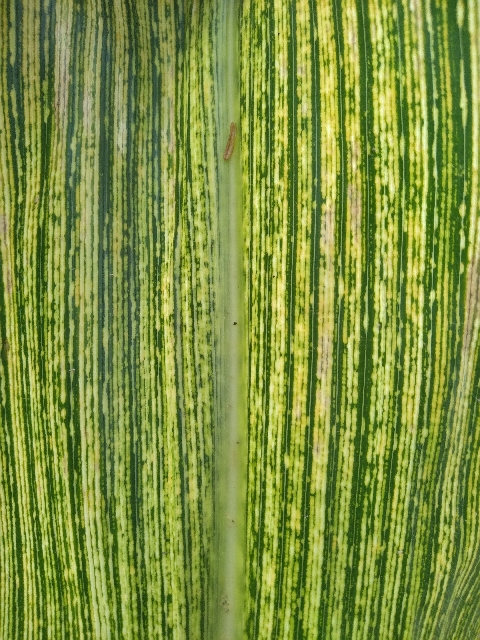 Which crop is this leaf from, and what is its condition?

maize, maize streak virus
